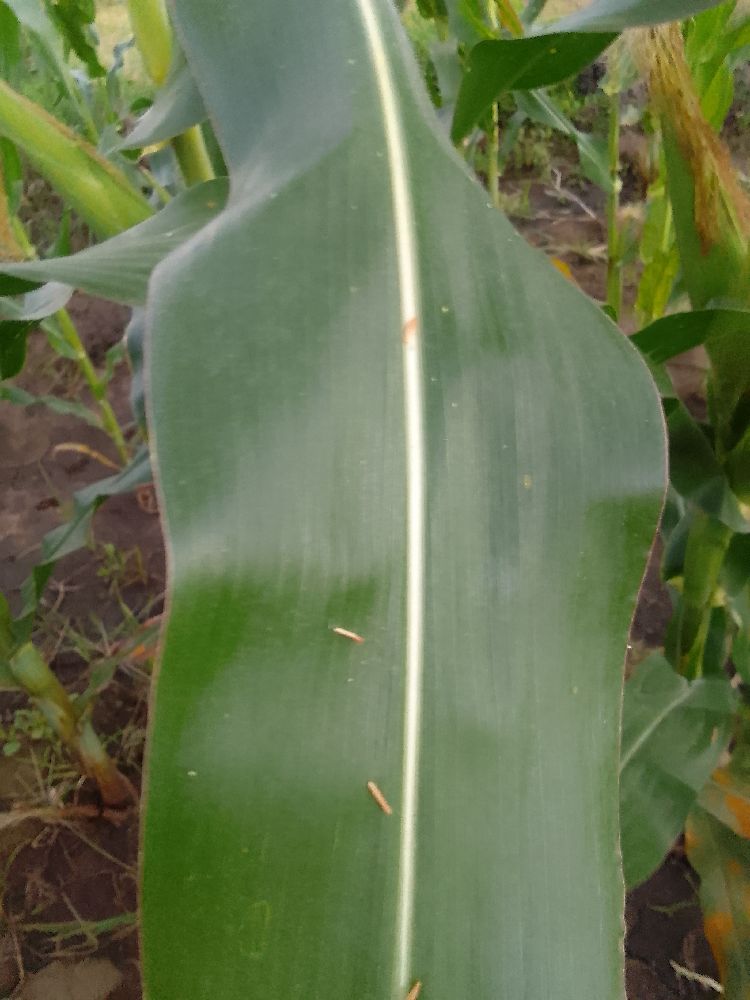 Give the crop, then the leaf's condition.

maize, healthy
